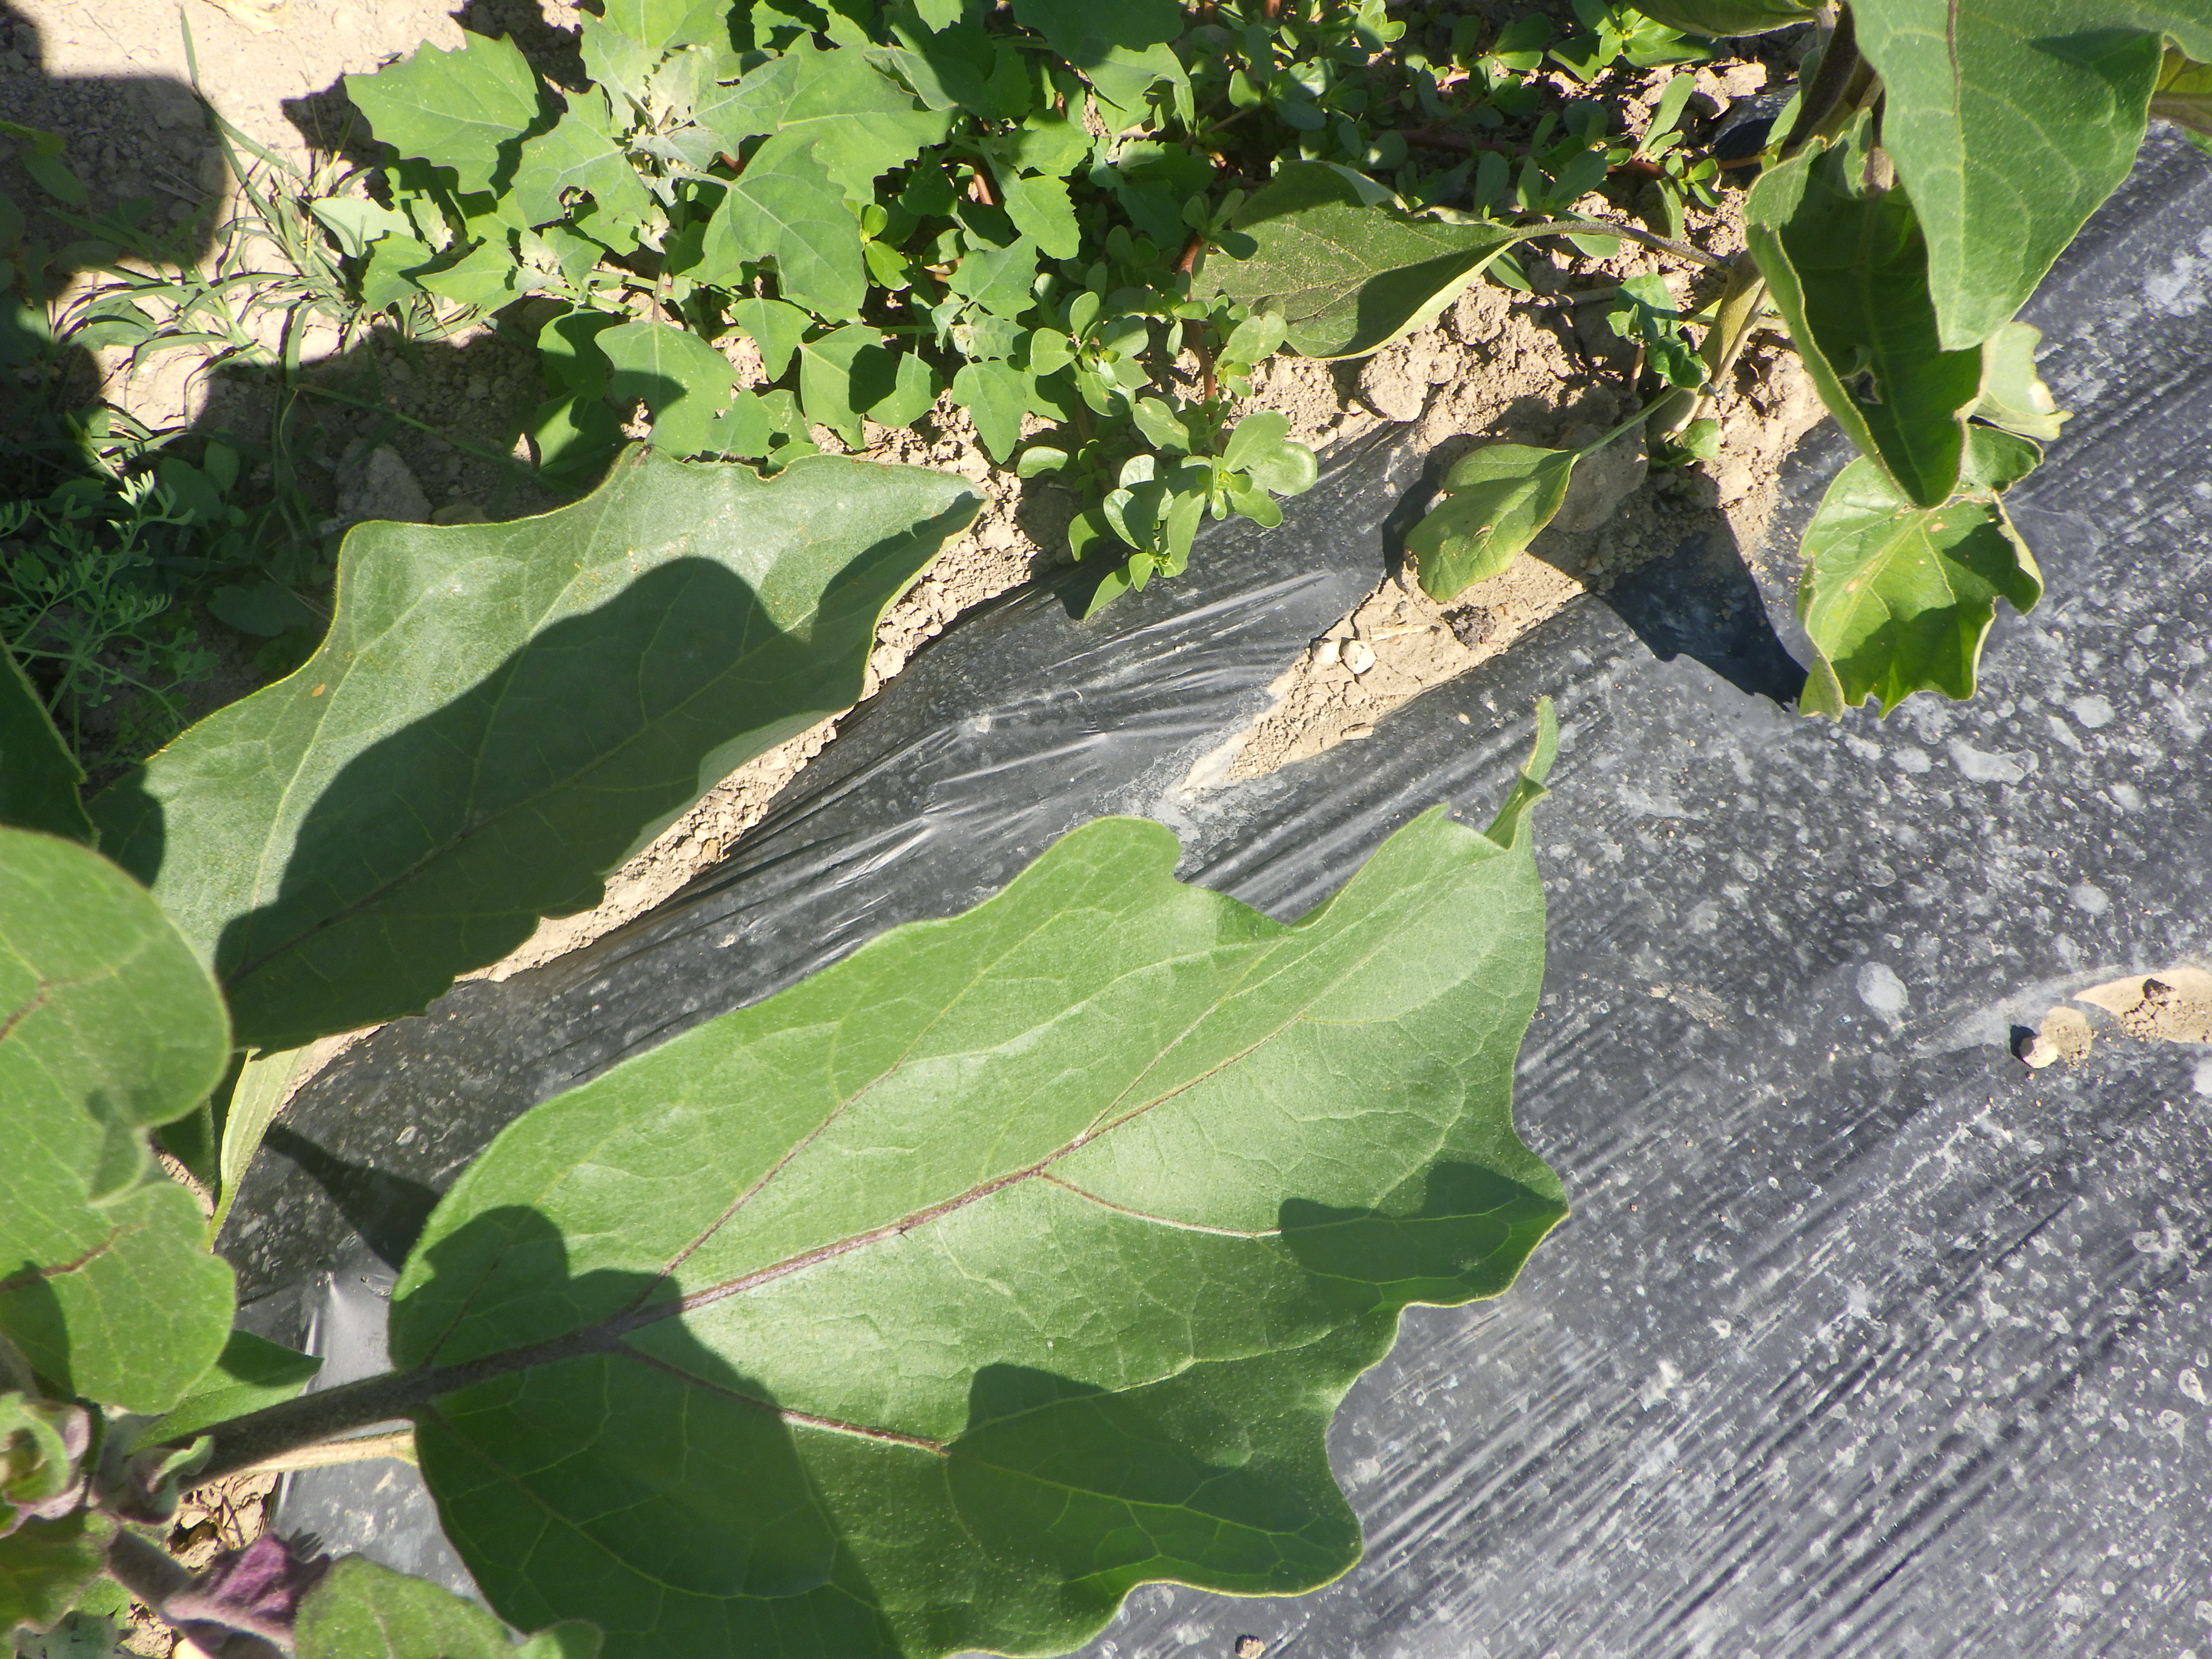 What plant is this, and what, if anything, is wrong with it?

aubergine, colorado potato beetle, thrips
